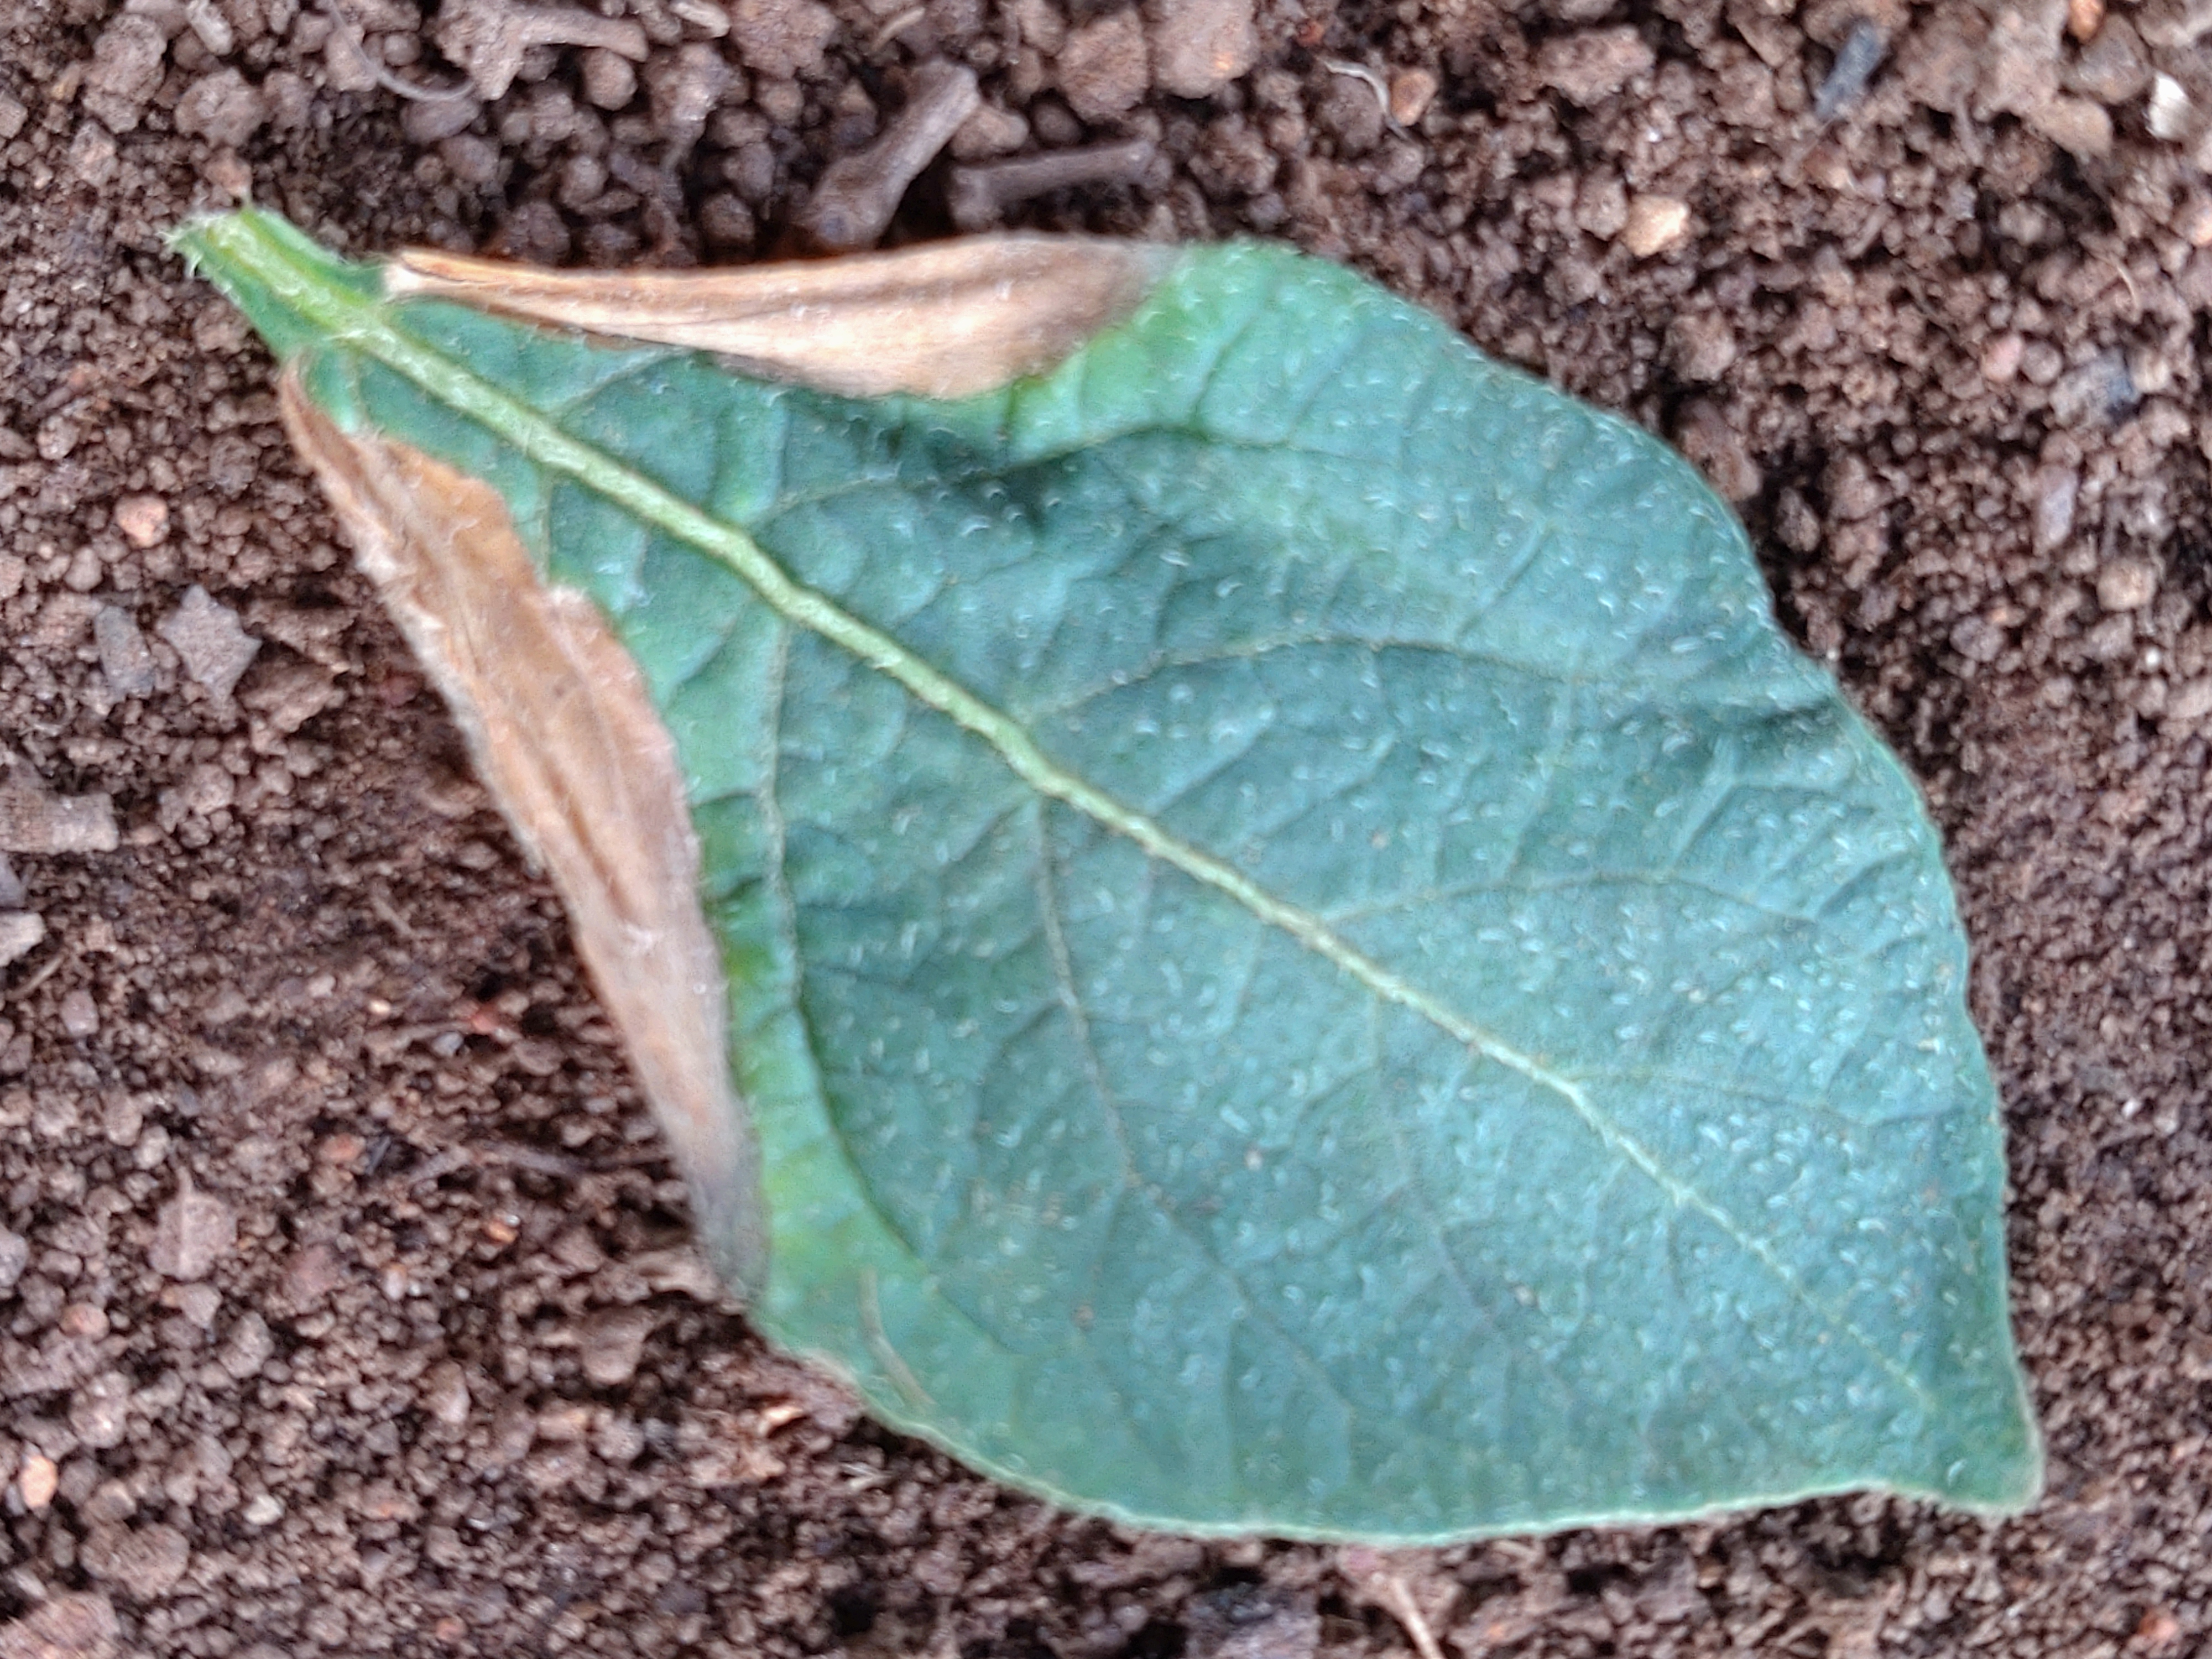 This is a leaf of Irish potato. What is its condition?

early blight
